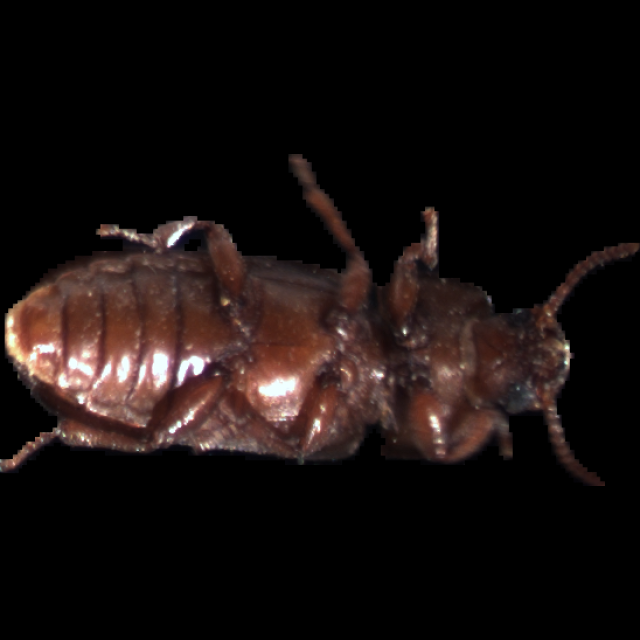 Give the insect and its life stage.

mealworm beetle
